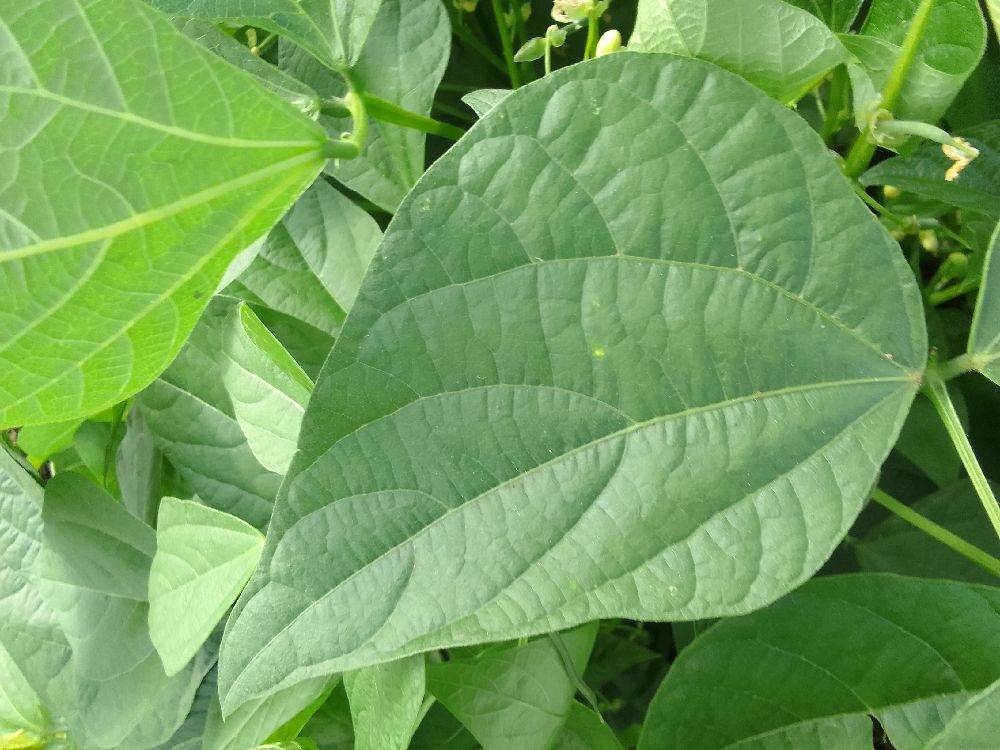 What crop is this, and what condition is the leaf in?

common bean, healthy
